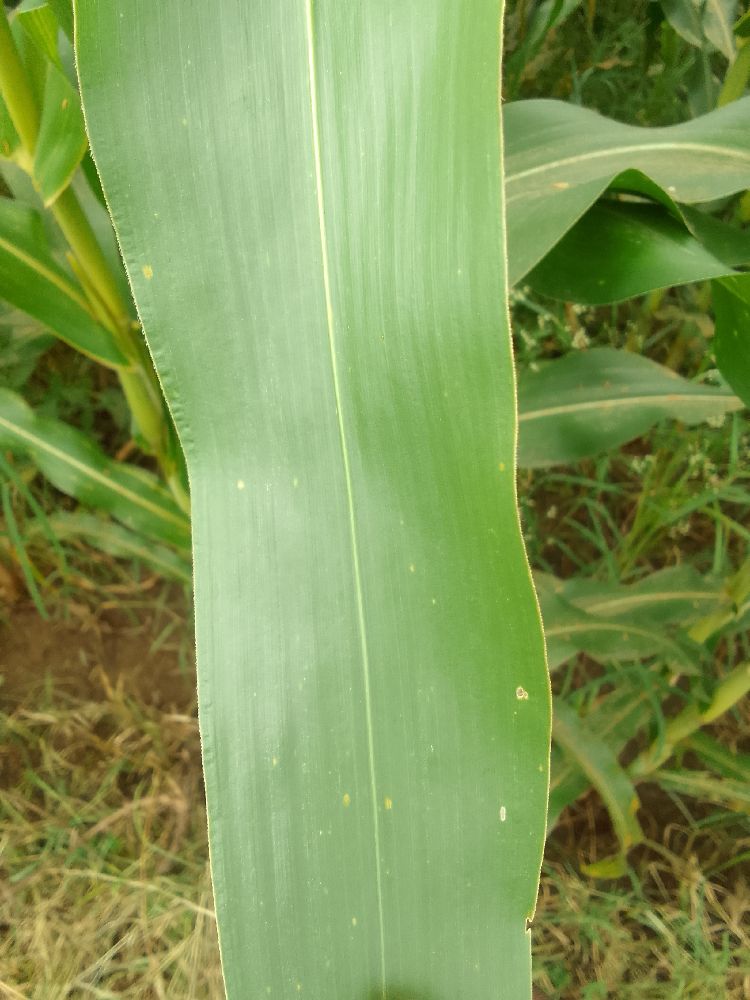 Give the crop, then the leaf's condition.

maize, healthy
